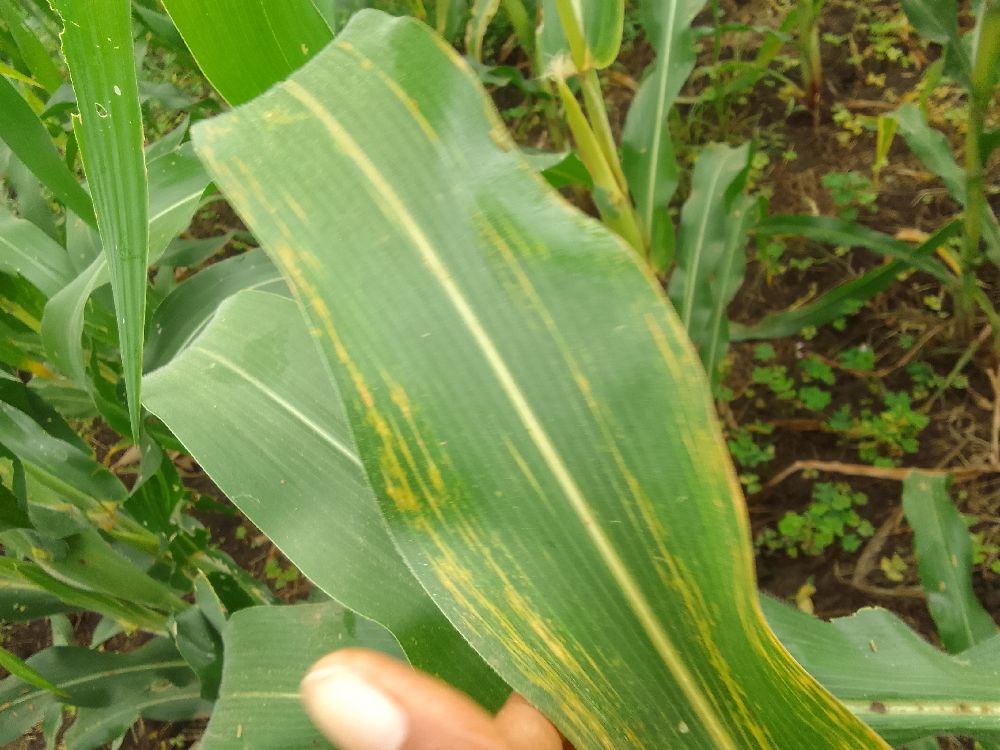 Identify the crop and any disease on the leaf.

maize, maize lethal necrosis
